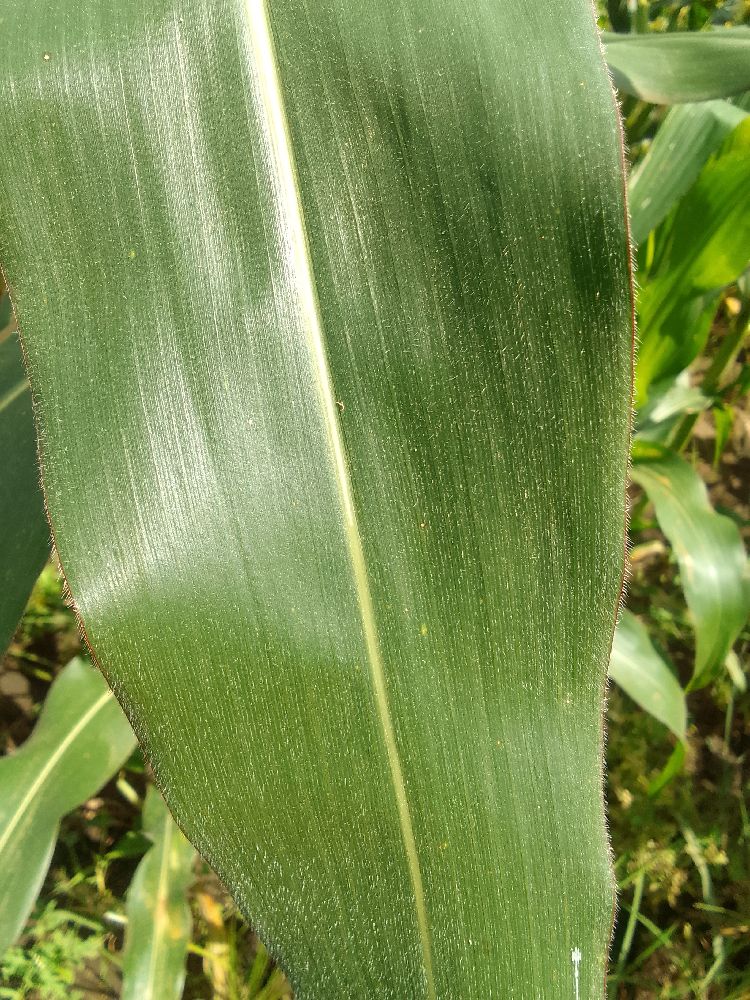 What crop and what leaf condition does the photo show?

maize, healthy
